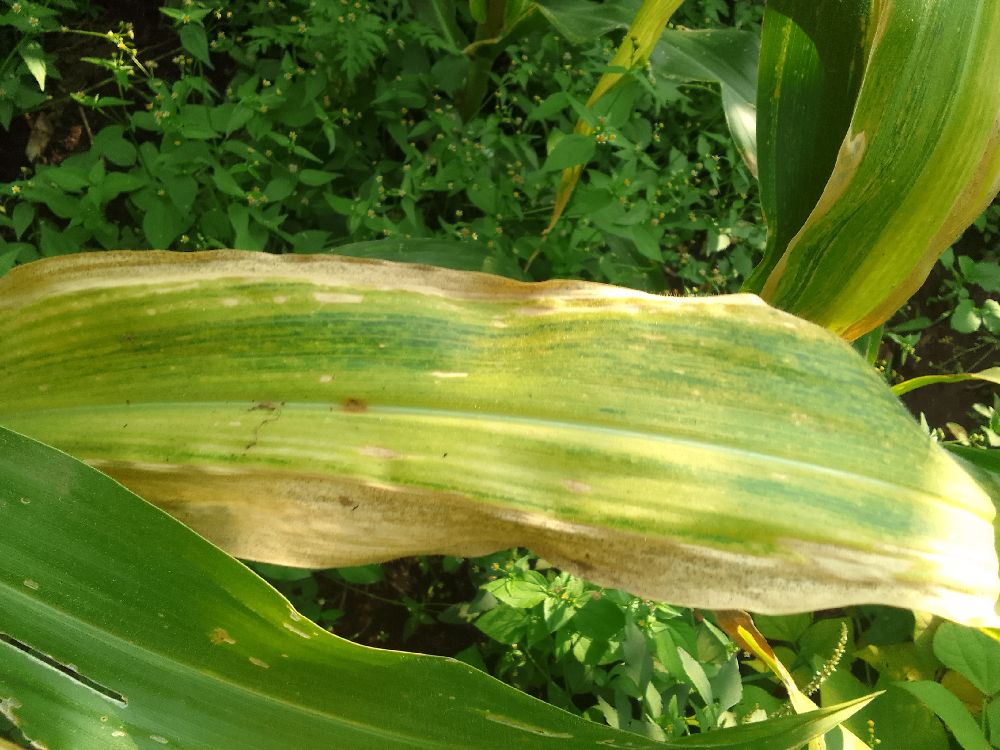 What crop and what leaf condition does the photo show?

maize, maize lethal necrosis
